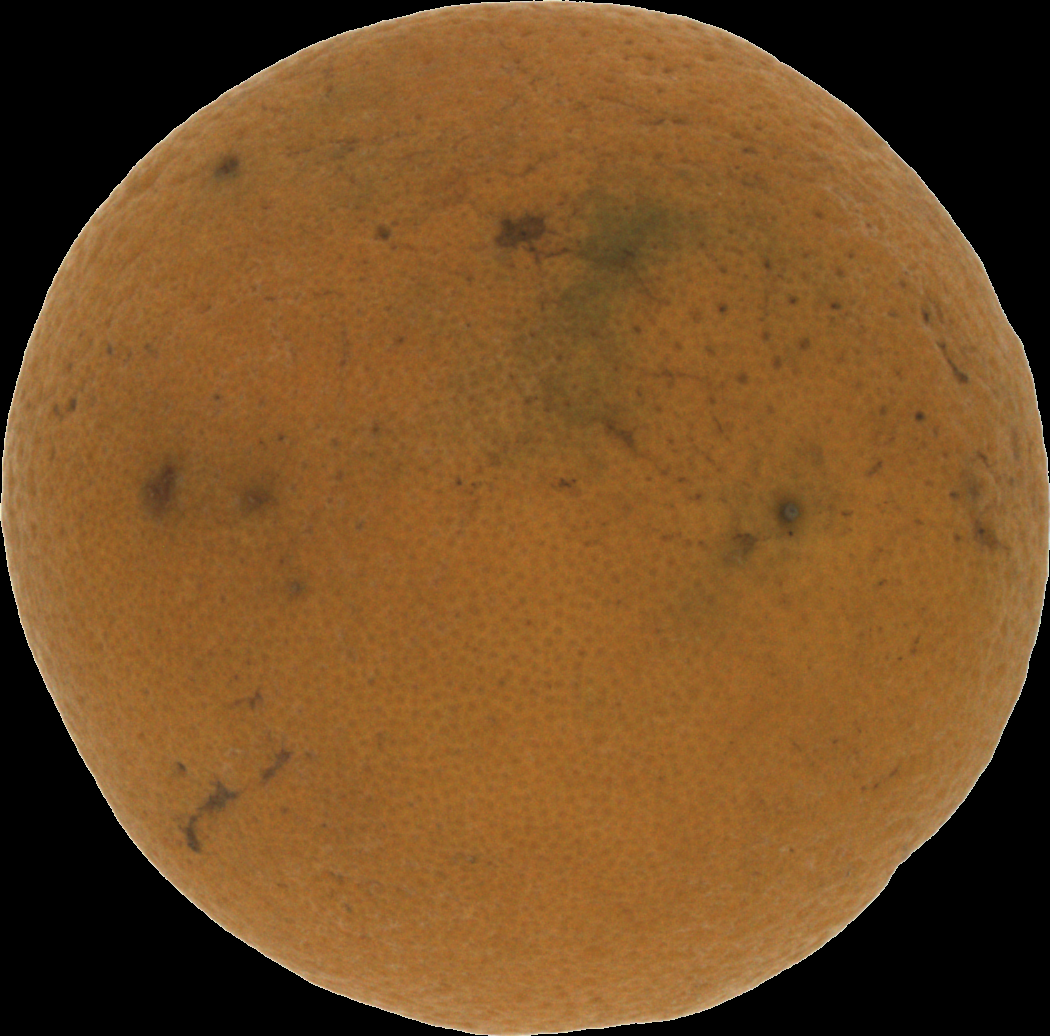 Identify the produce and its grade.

orange, bad
